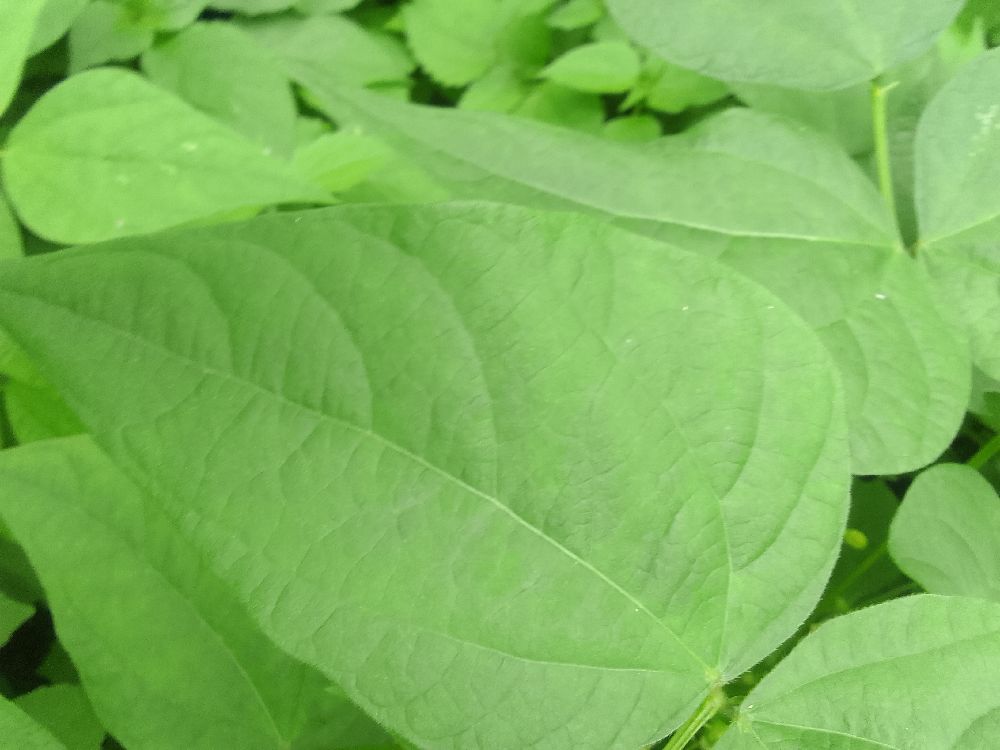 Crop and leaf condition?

common bean, healthy
